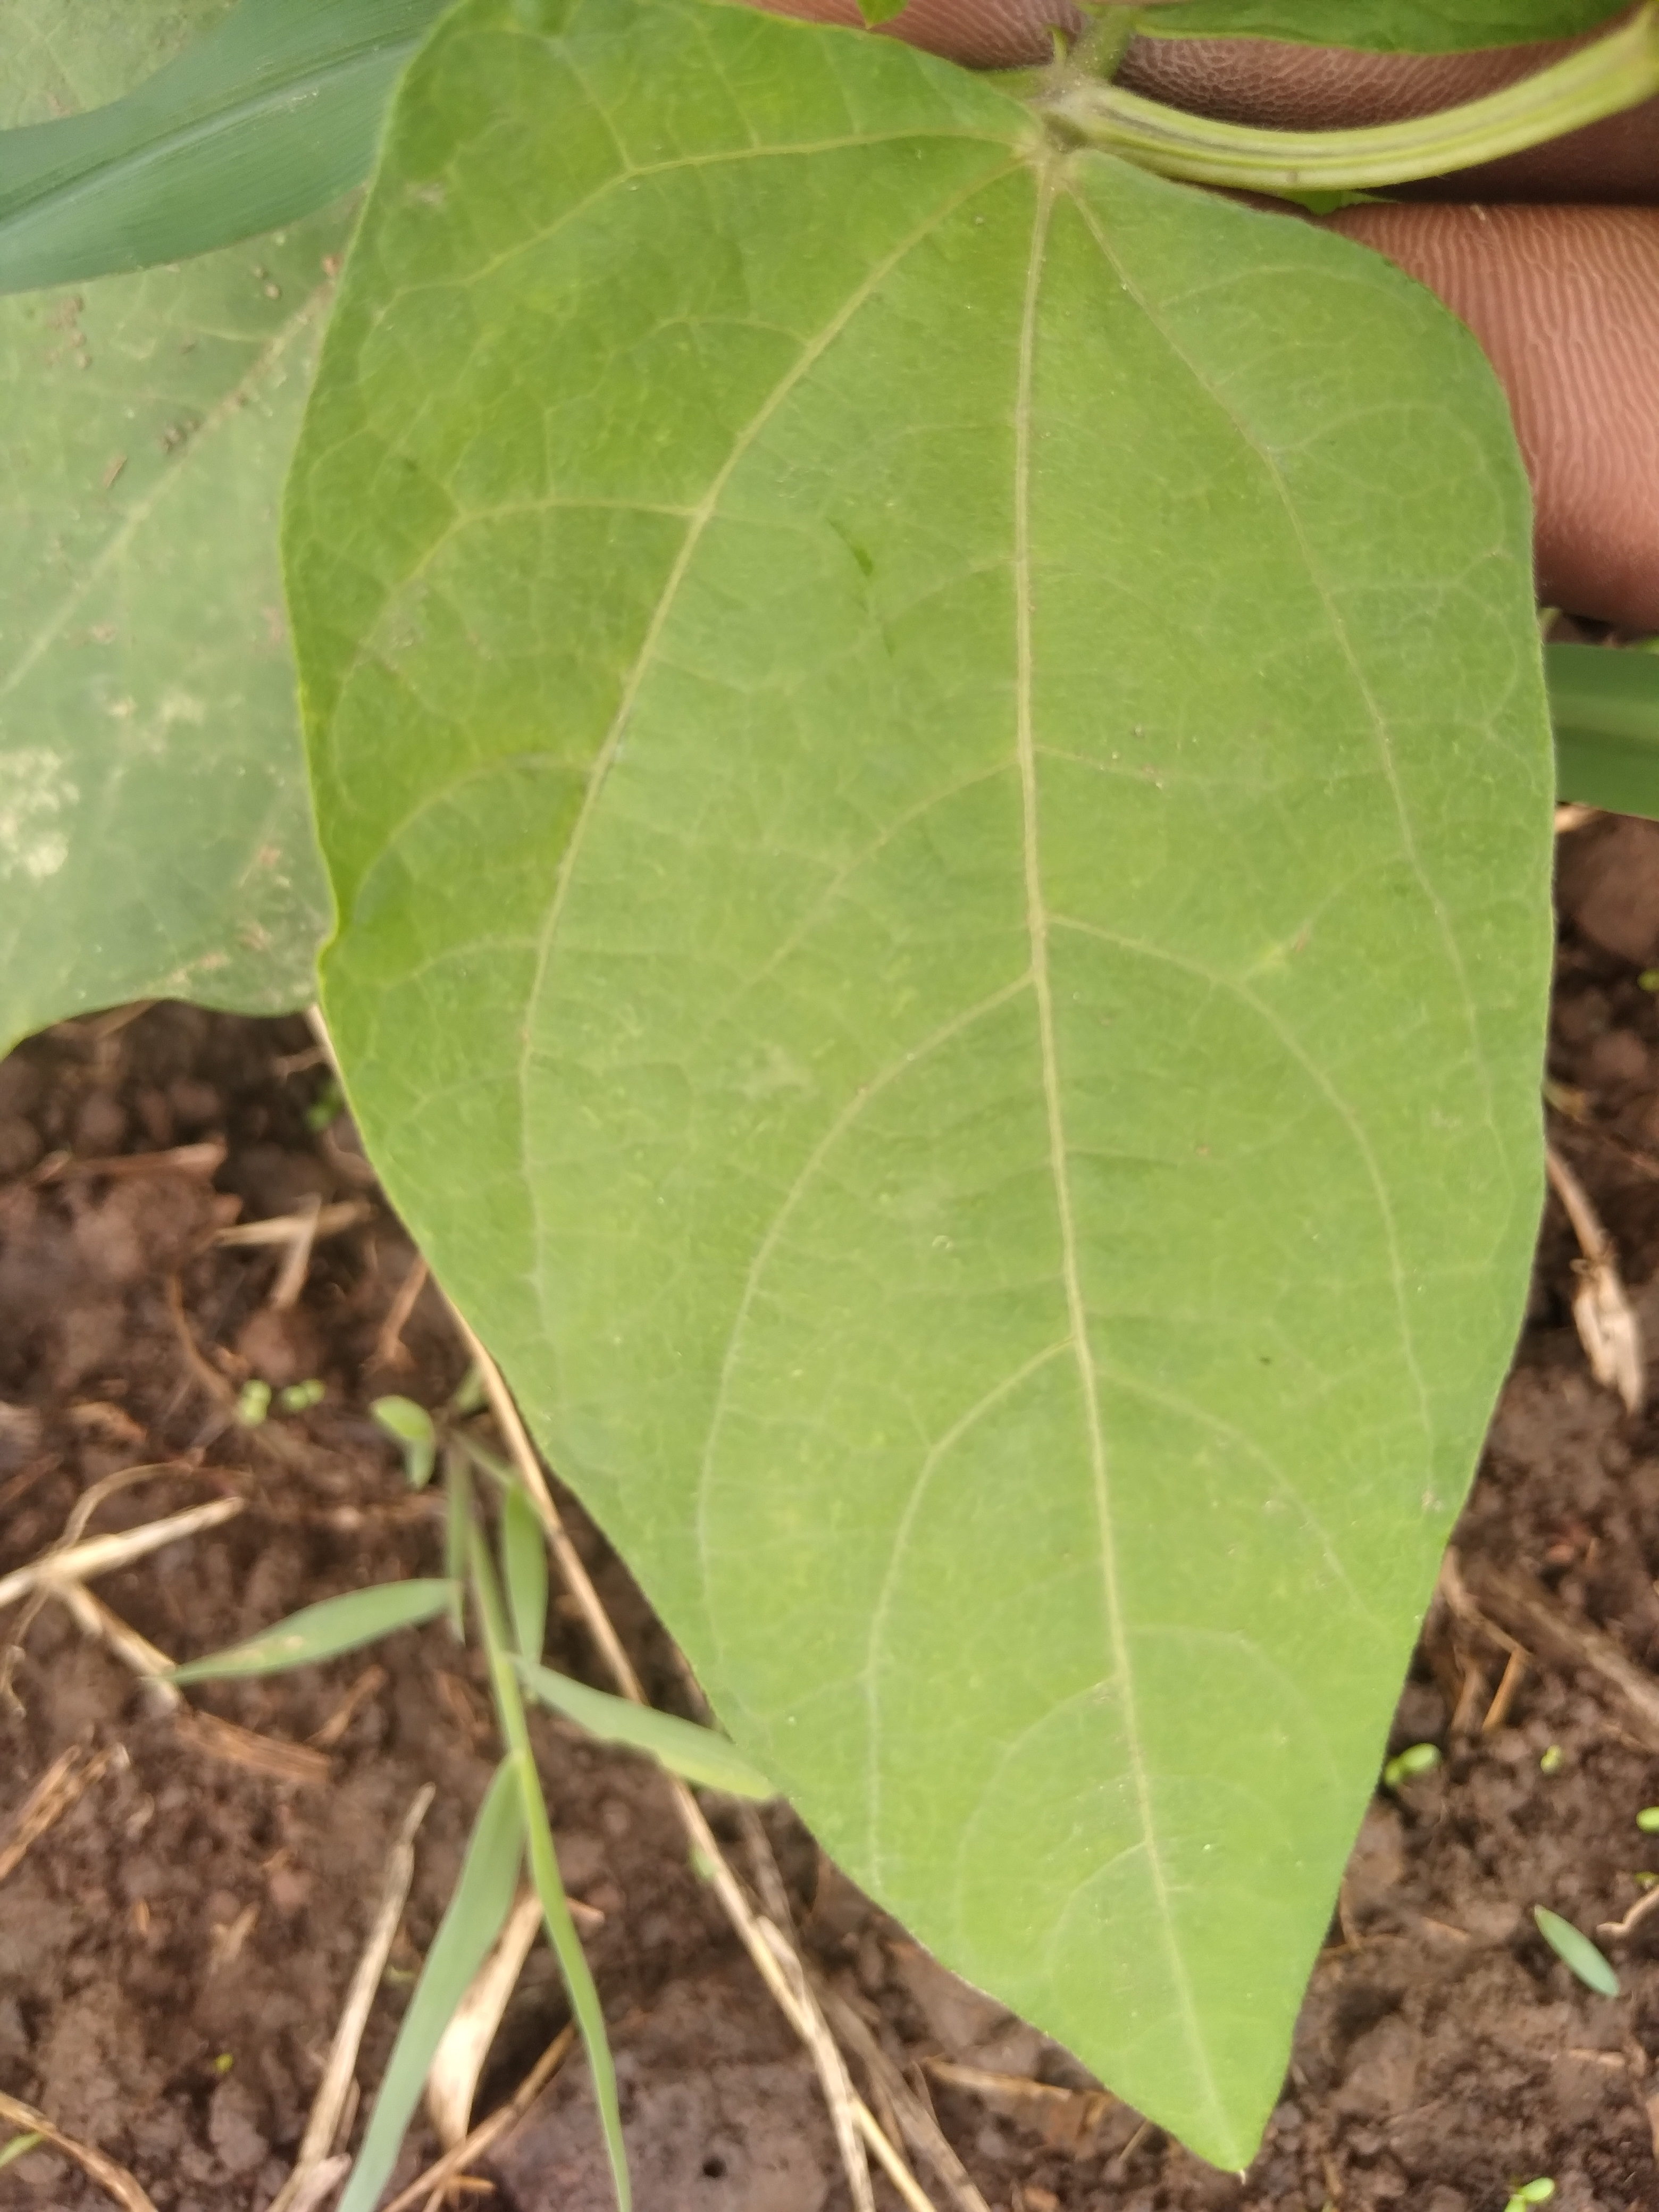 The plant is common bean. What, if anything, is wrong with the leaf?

healthy
